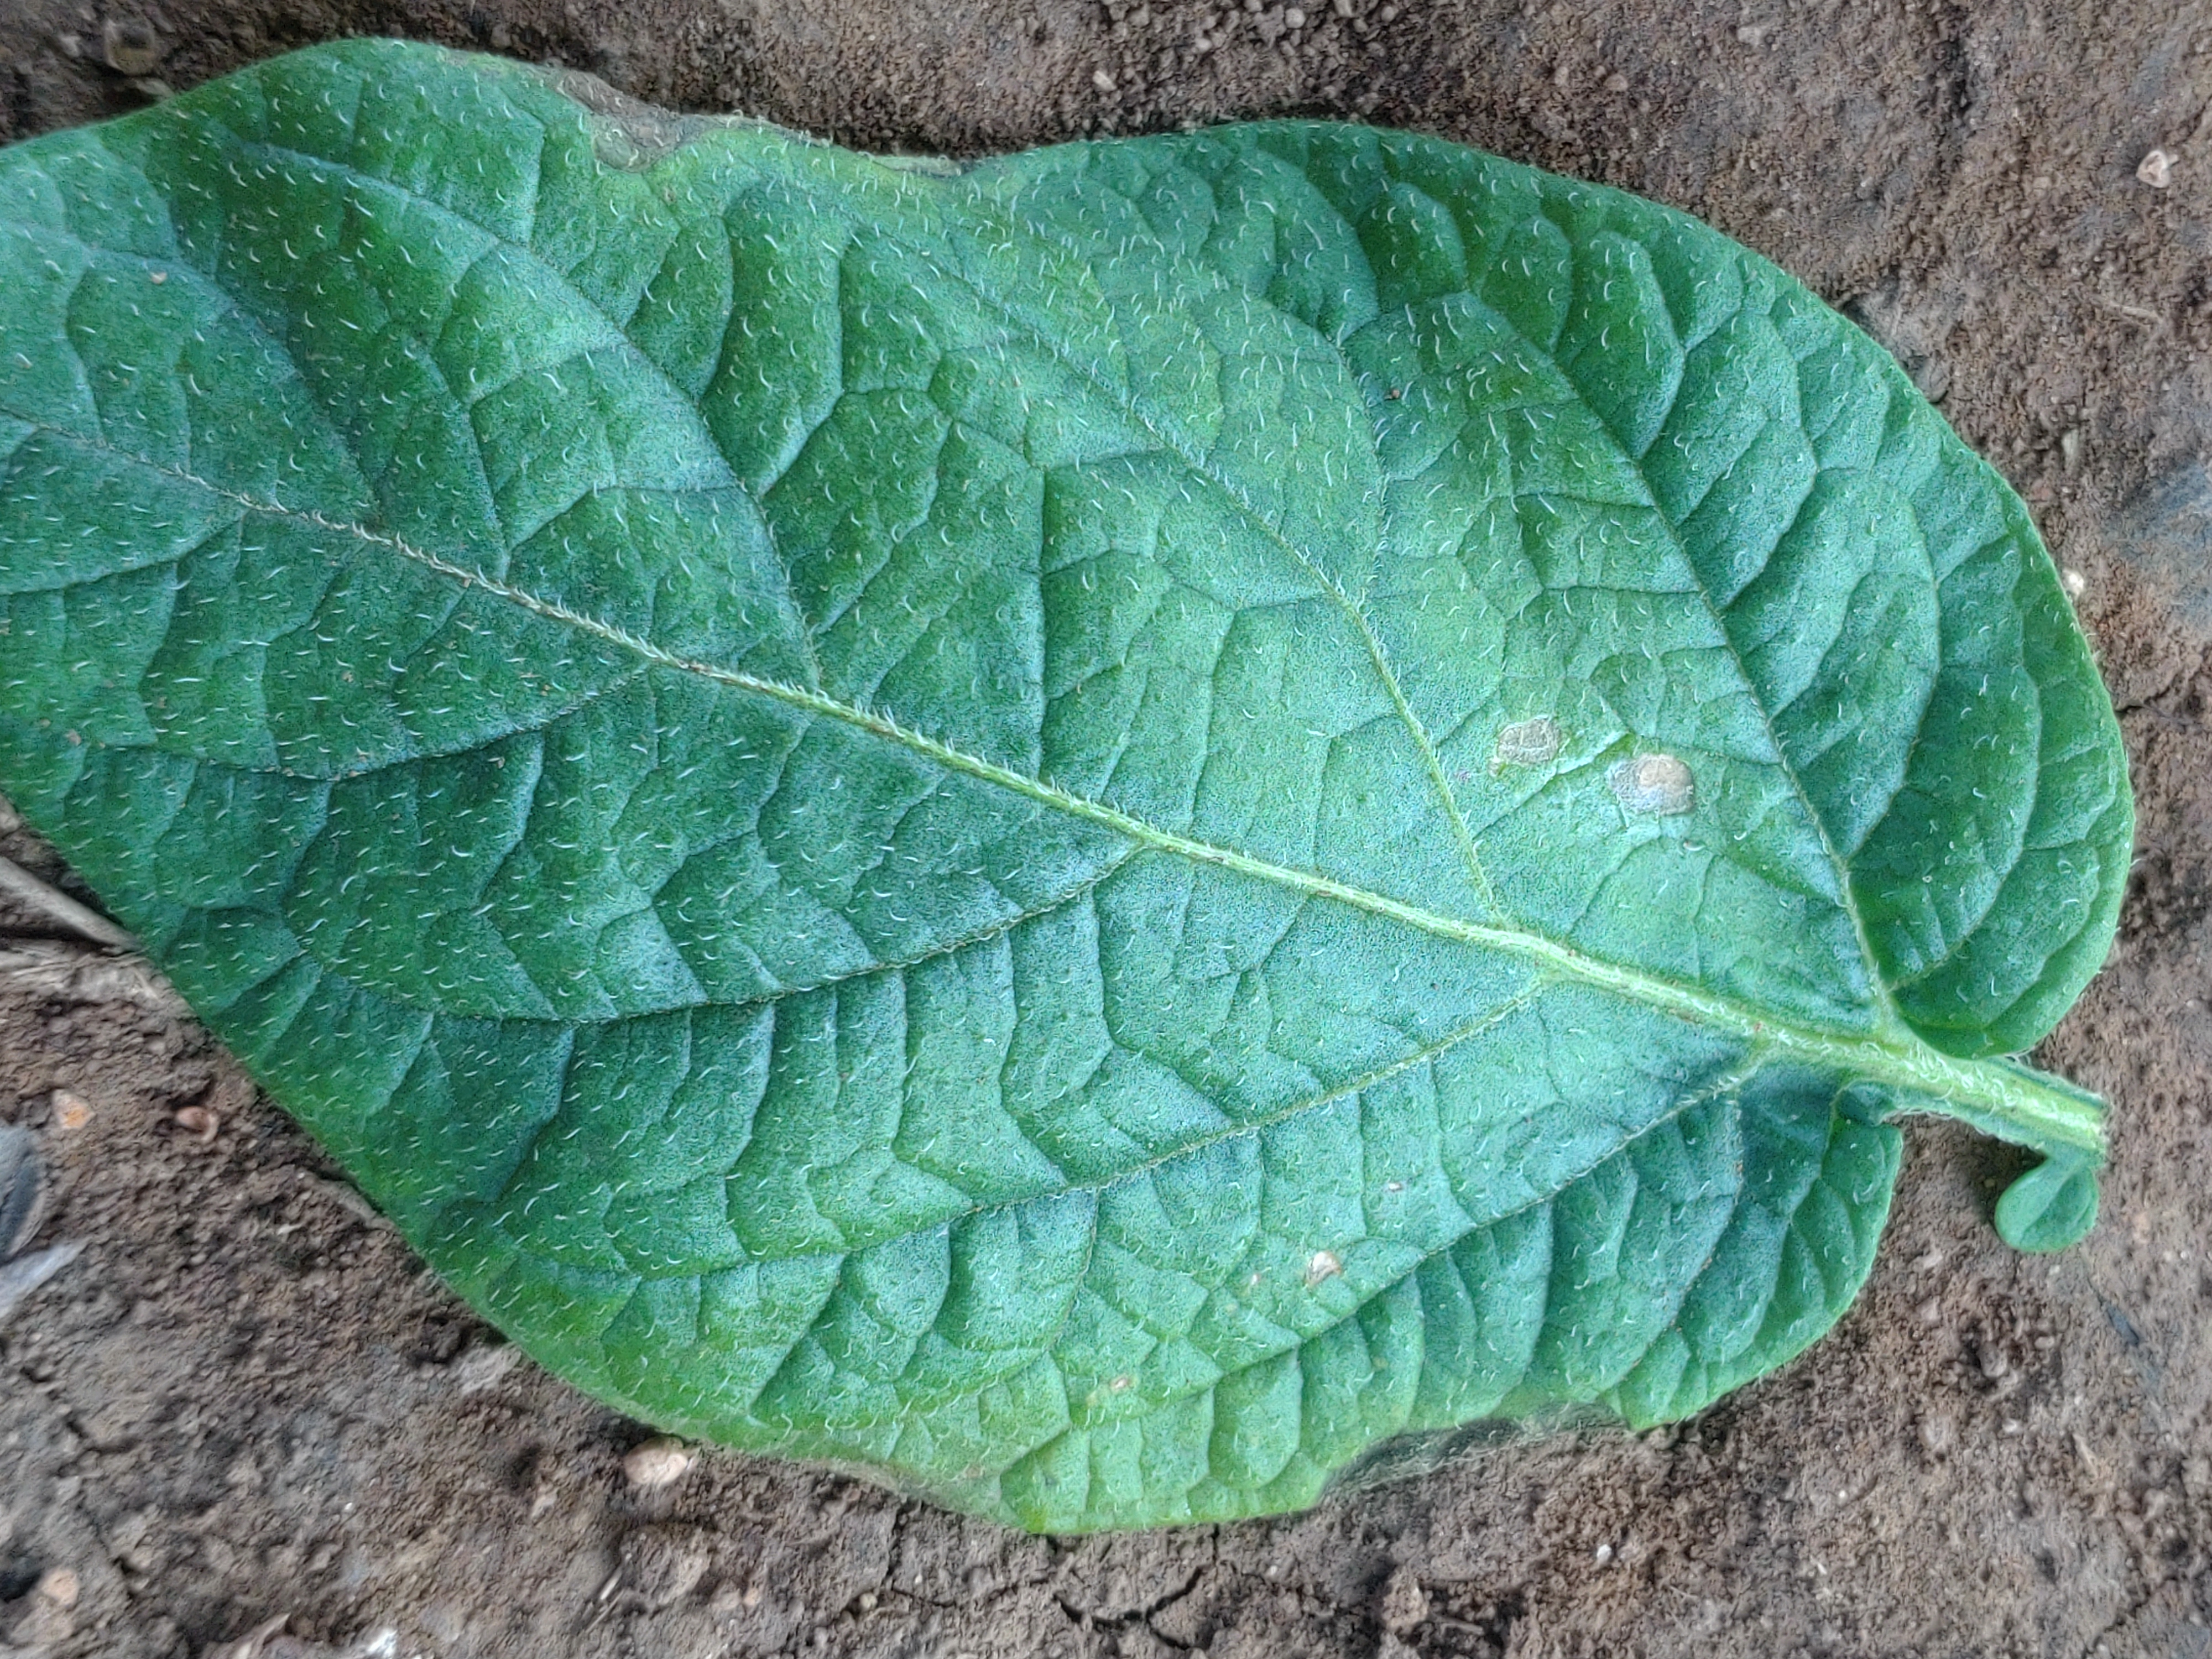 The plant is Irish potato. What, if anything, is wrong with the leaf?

early blight
